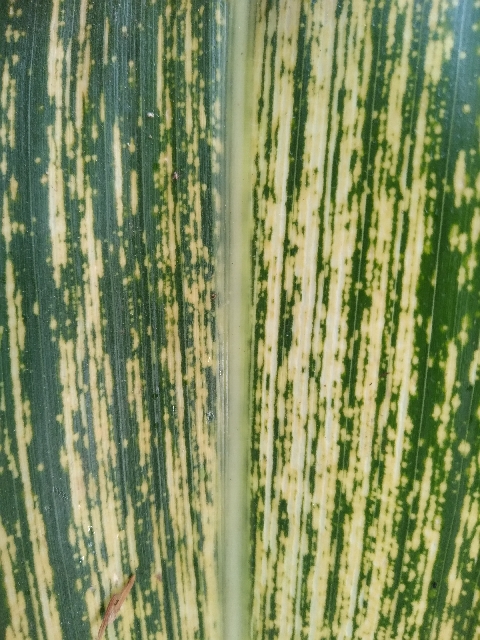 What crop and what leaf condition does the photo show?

maize, maize streak virus
